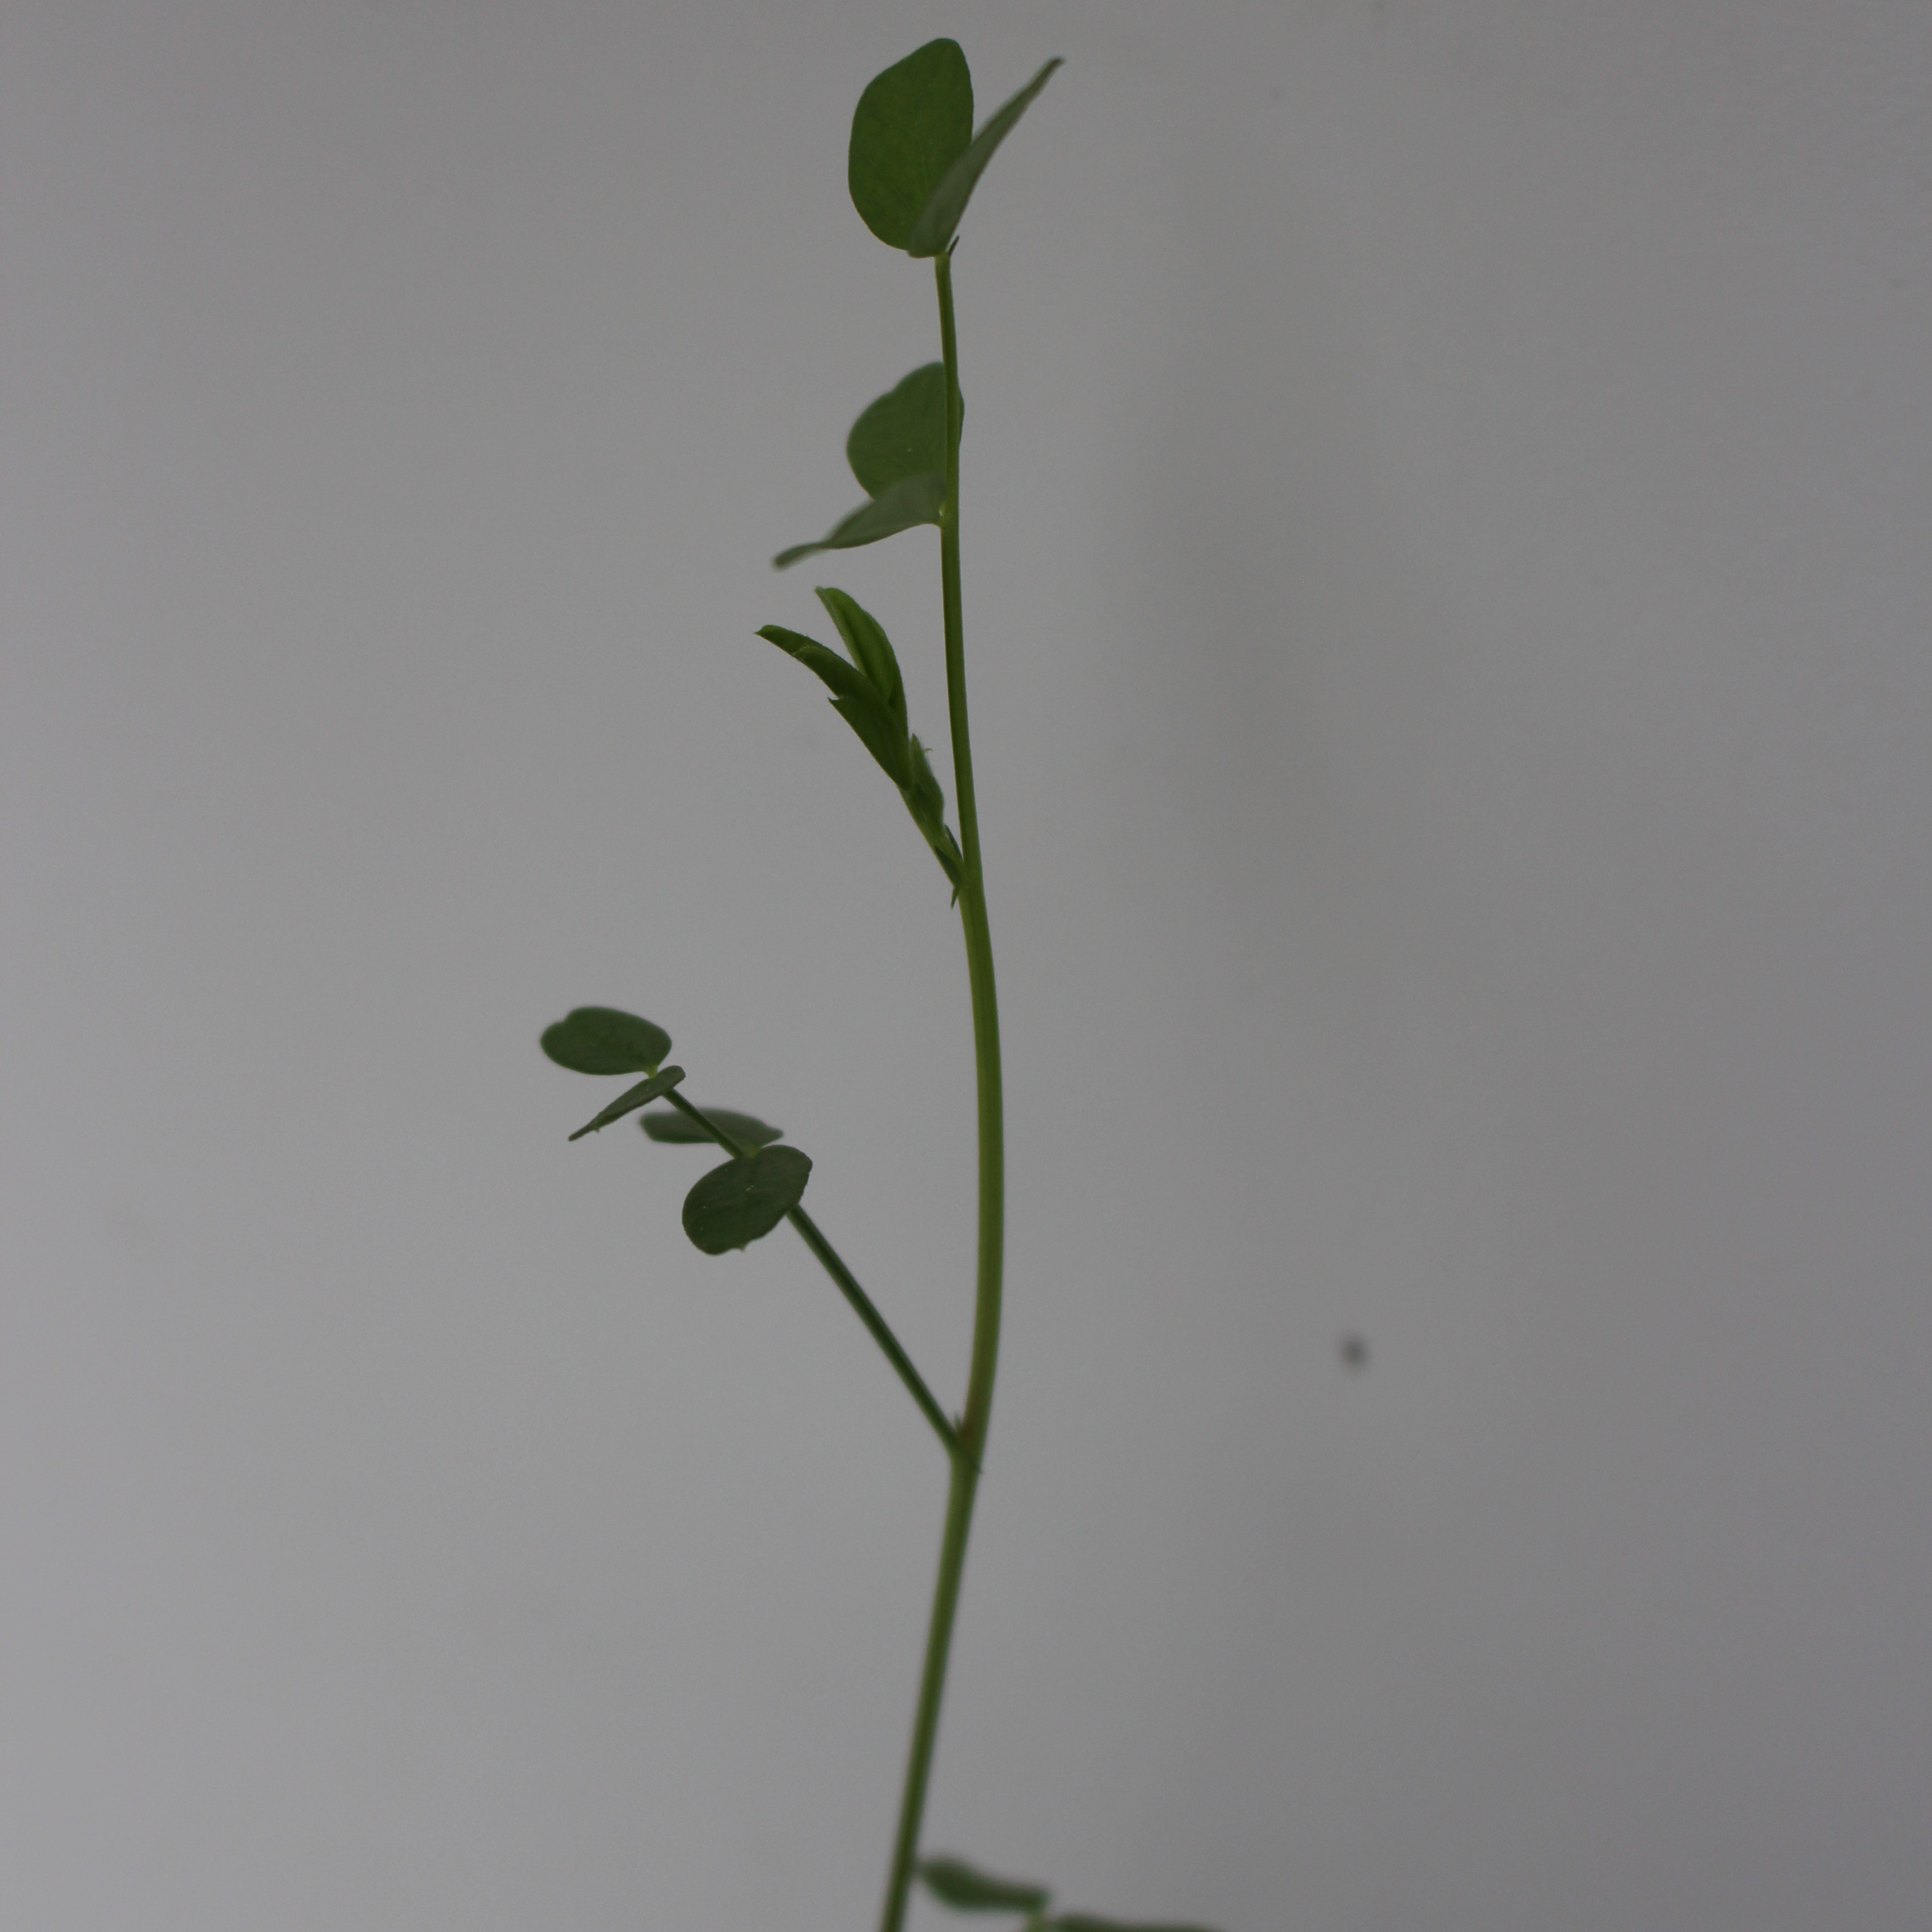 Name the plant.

Vicia sativa
